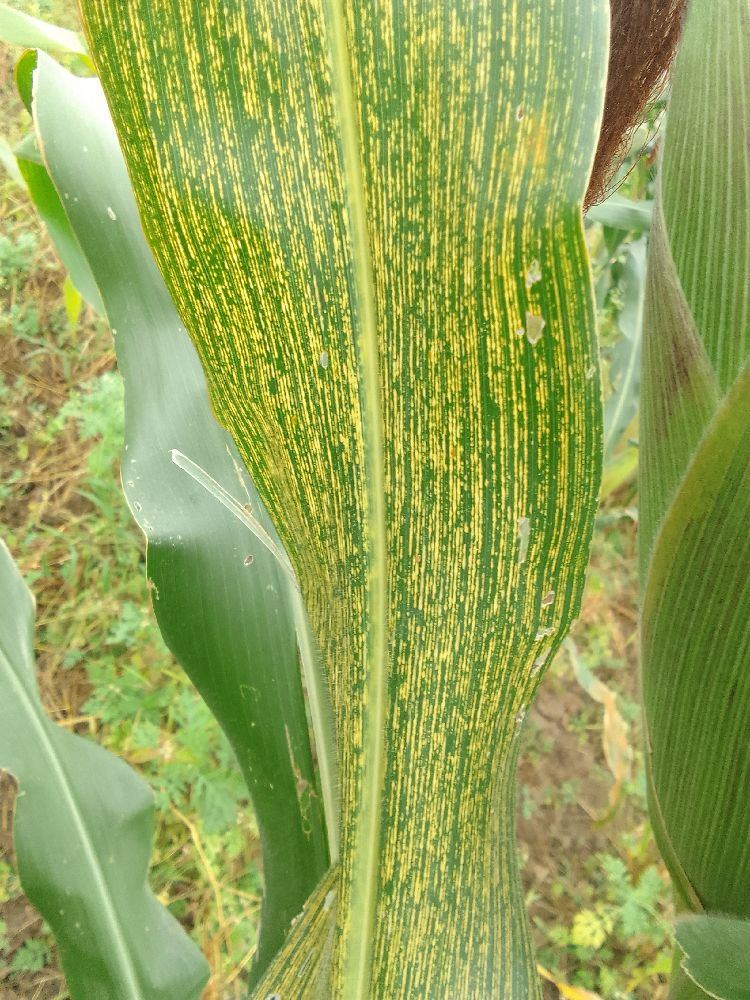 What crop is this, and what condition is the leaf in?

maize, maize streak virus
